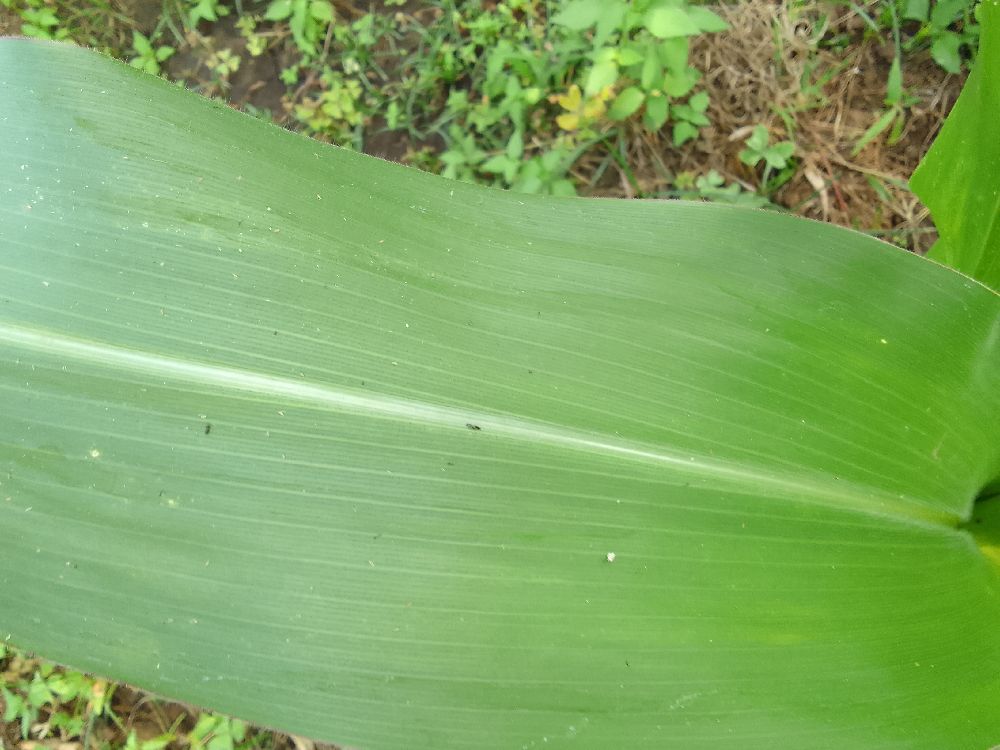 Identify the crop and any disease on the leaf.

maize, healthy
